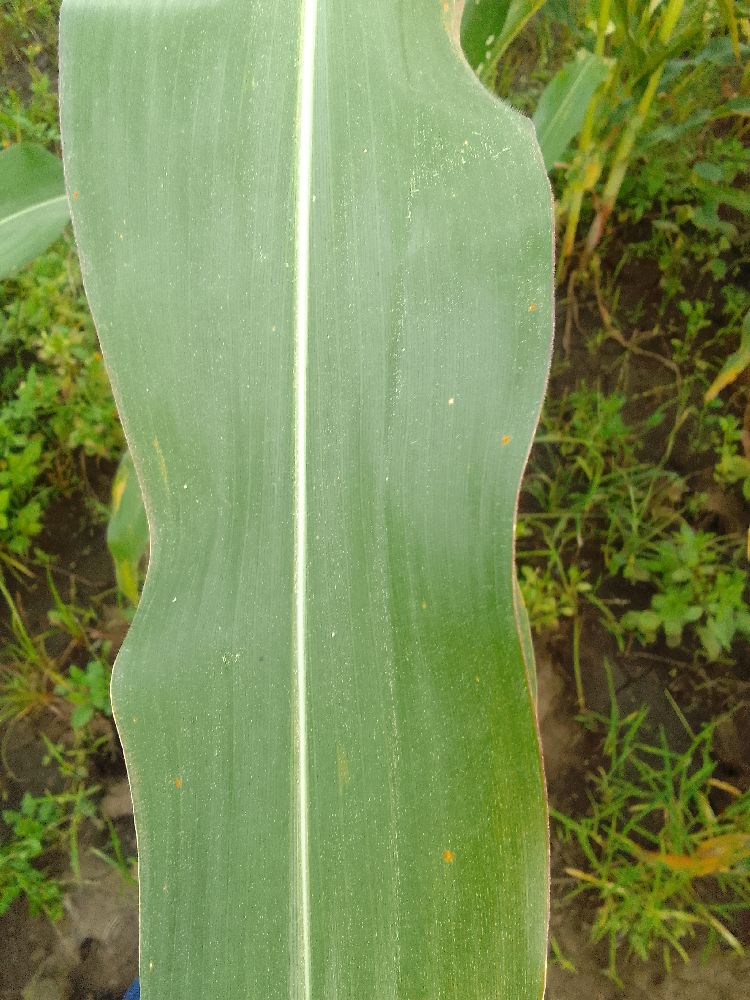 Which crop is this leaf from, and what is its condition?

maize, healthy
